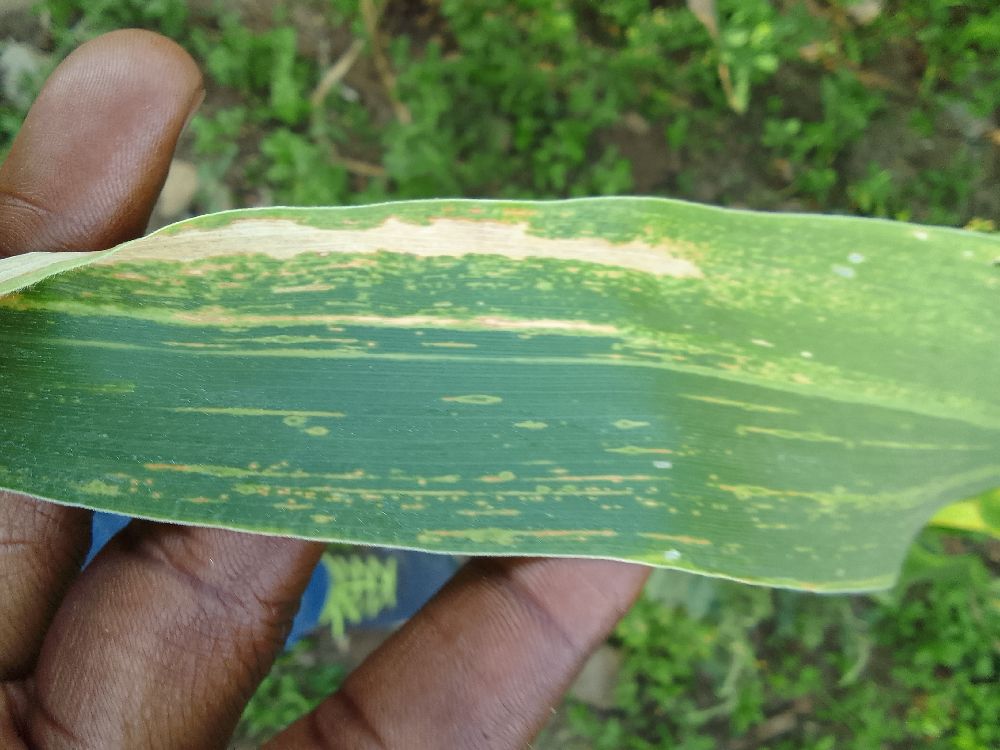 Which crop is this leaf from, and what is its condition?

maize, maize lethal necrosis
